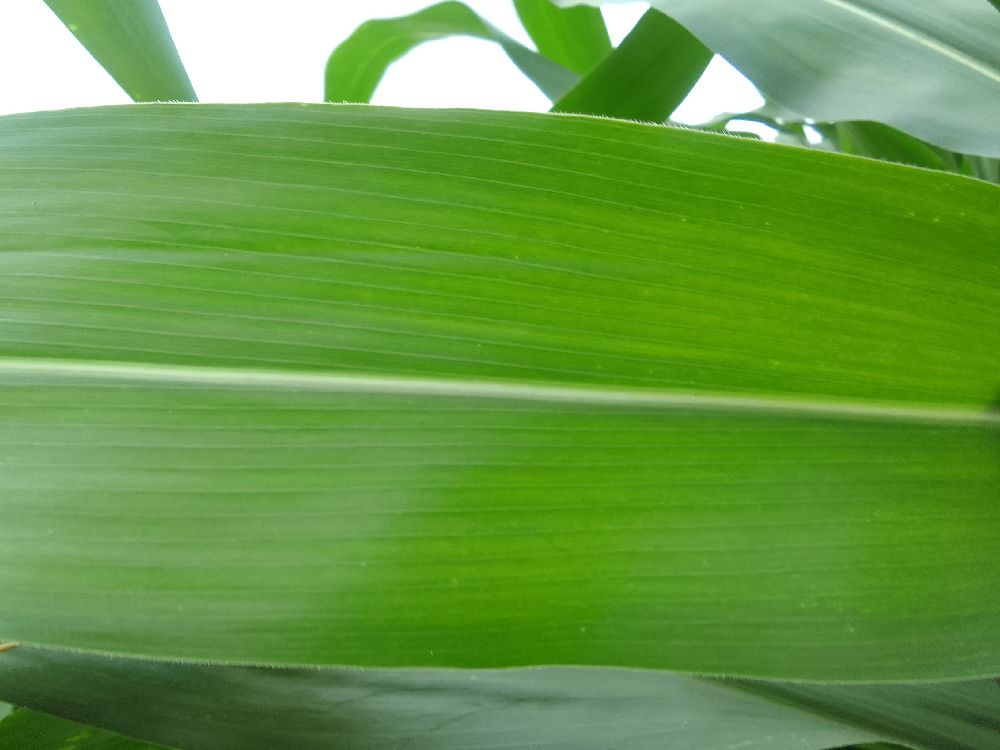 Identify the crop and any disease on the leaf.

maize, healthy
